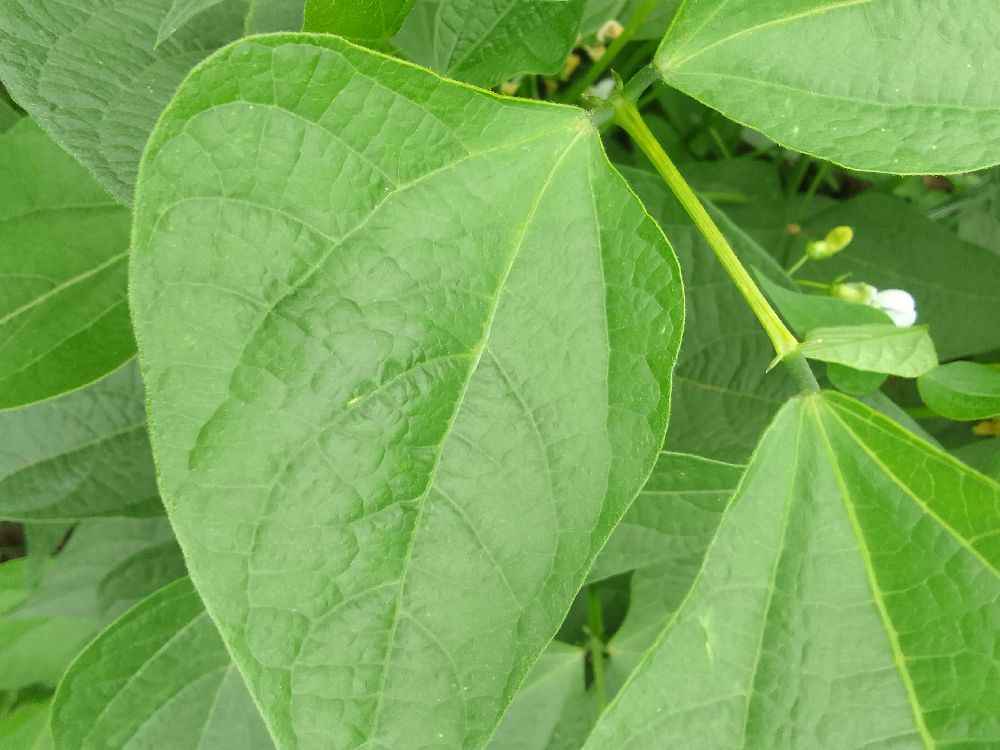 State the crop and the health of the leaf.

common bean, healthy
